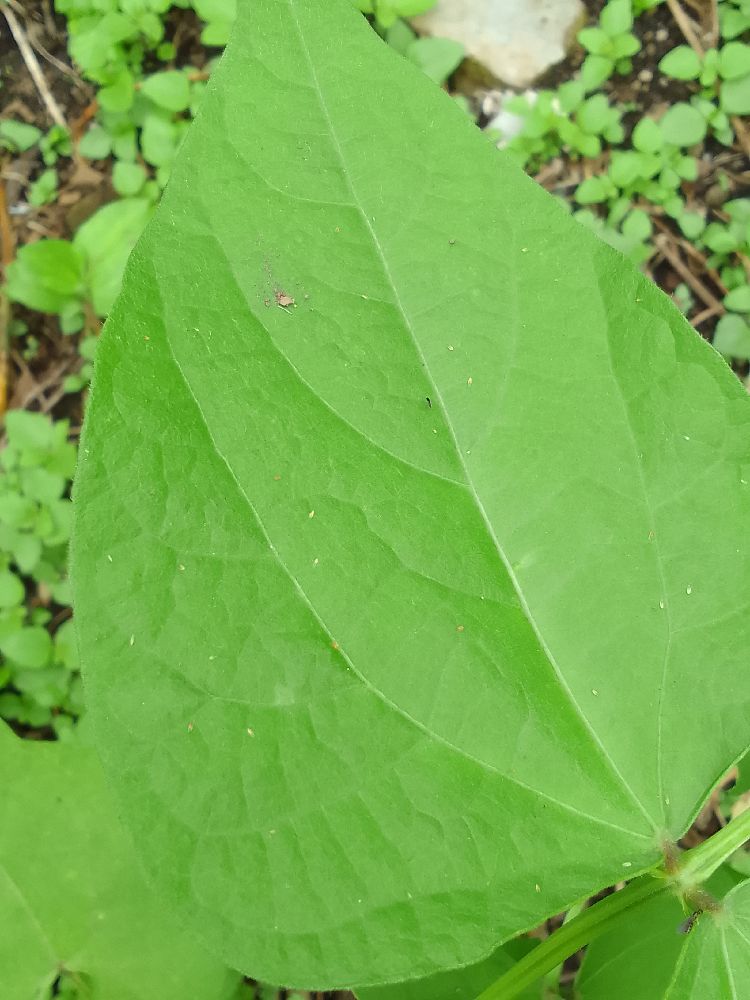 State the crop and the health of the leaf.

common bean, healthy
